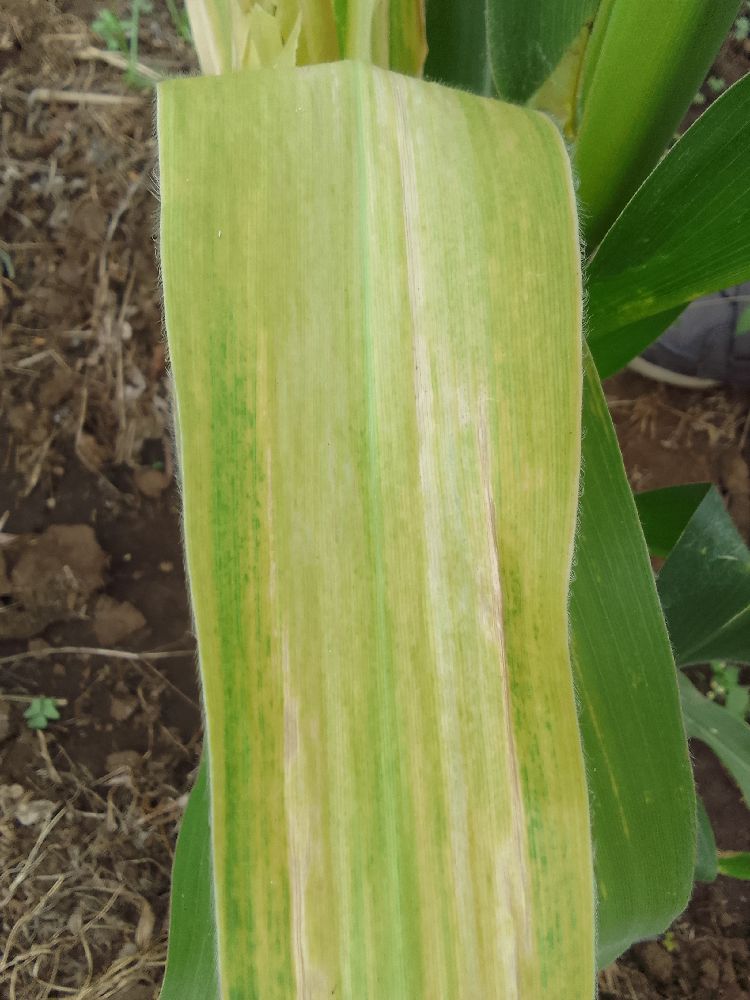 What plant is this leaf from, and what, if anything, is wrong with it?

maize, maize lethal necrosis
